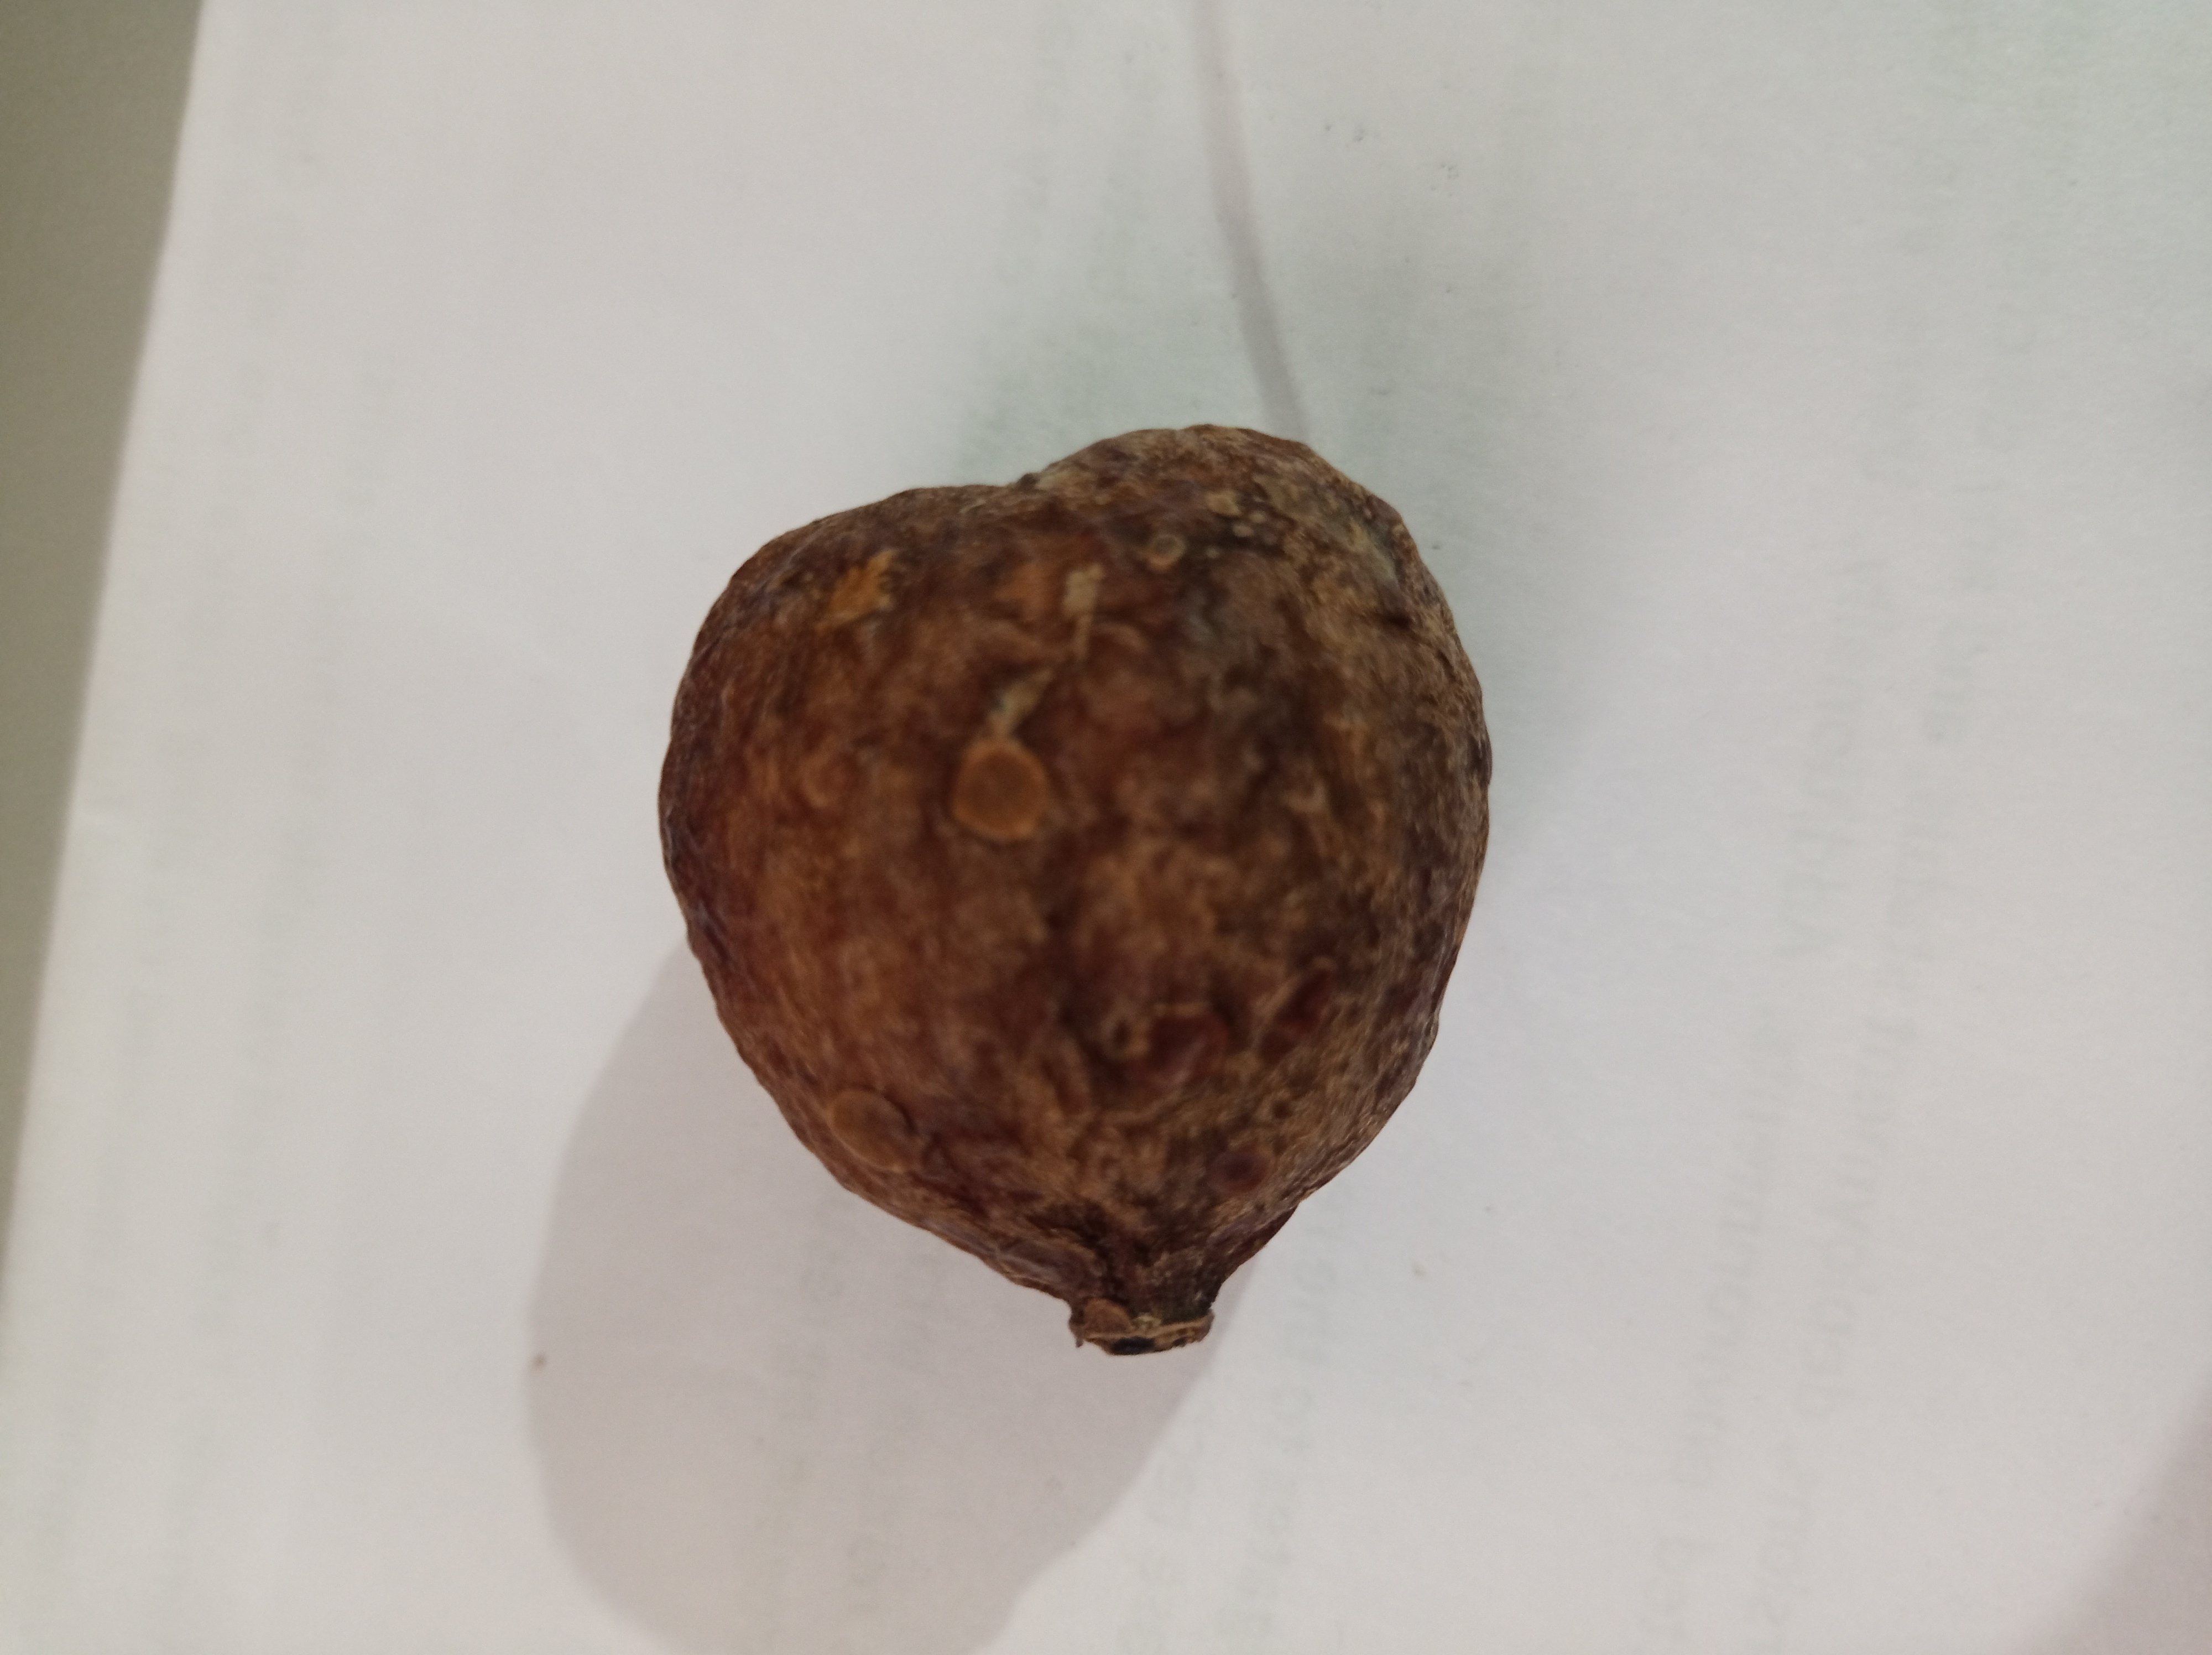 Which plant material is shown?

madanphal
